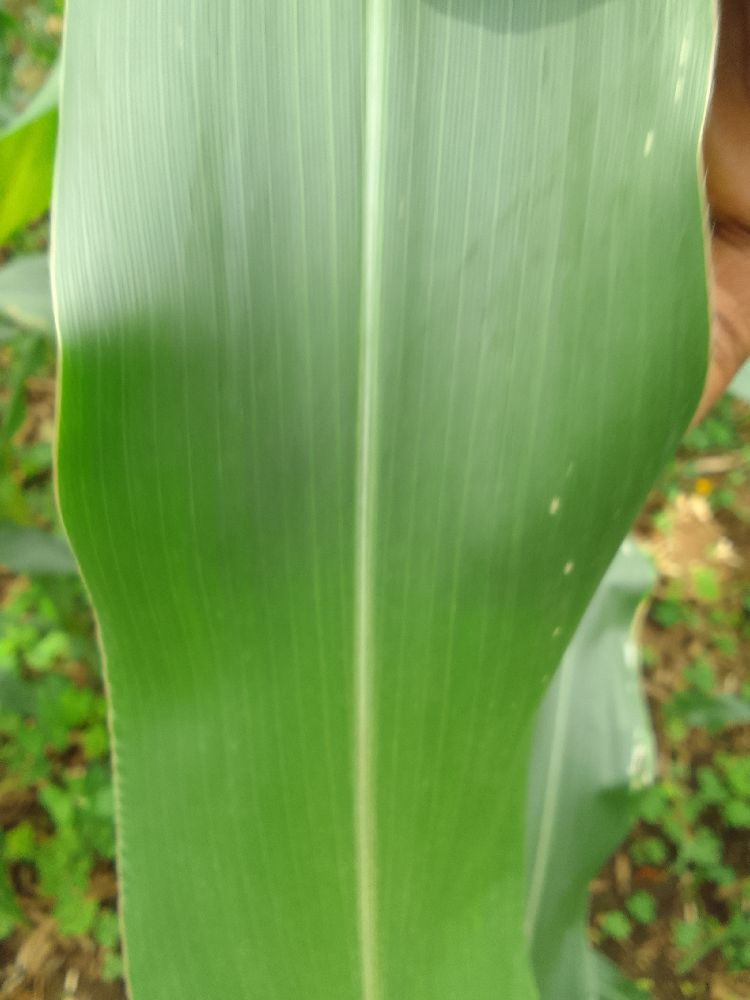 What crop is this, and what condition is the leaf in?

maize, healthy
